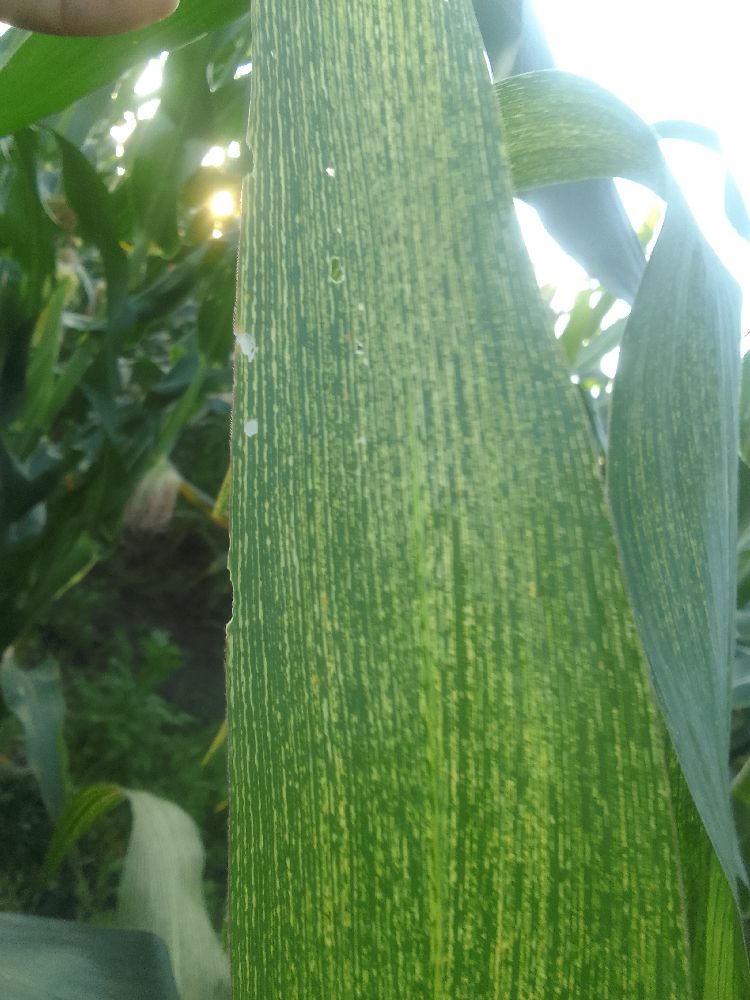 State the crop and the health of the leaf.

maize, maize streak virus
